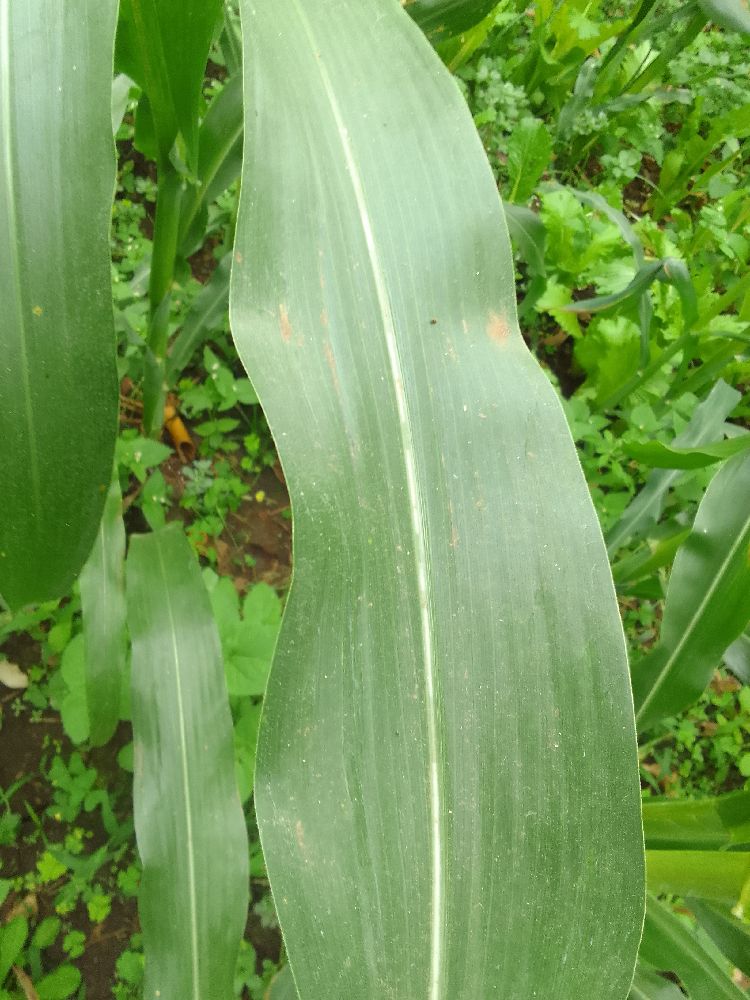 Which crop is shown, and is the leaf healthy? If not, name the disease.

maize, maize lethal necrosis
